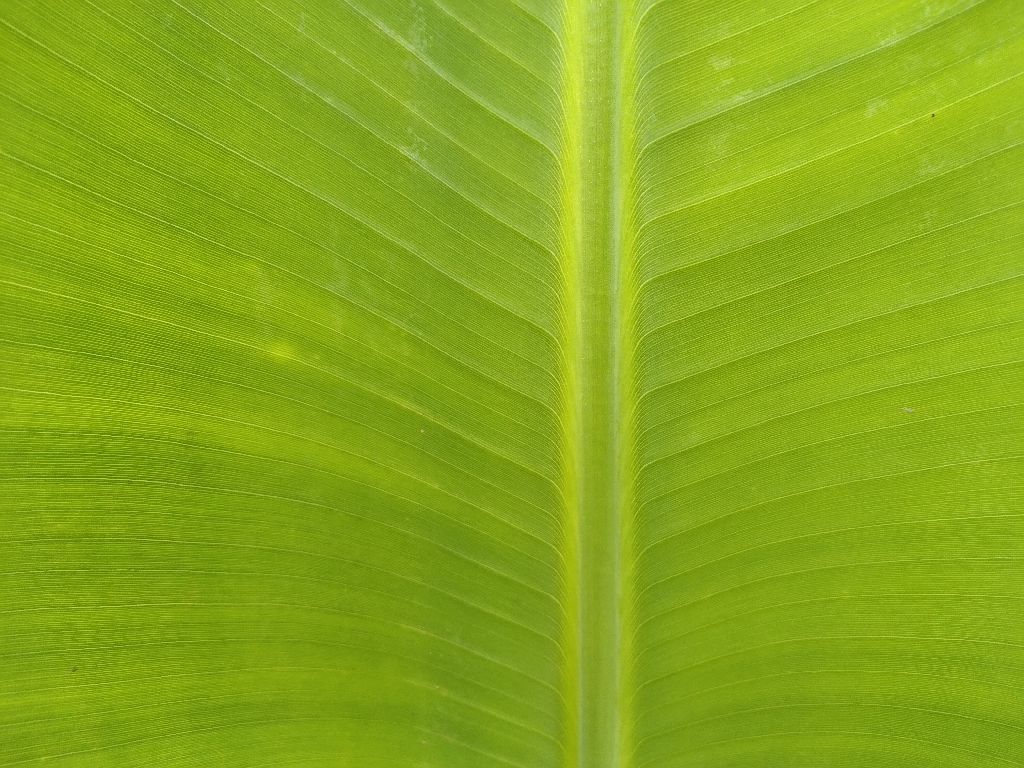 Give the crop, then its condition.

banana, healthy
